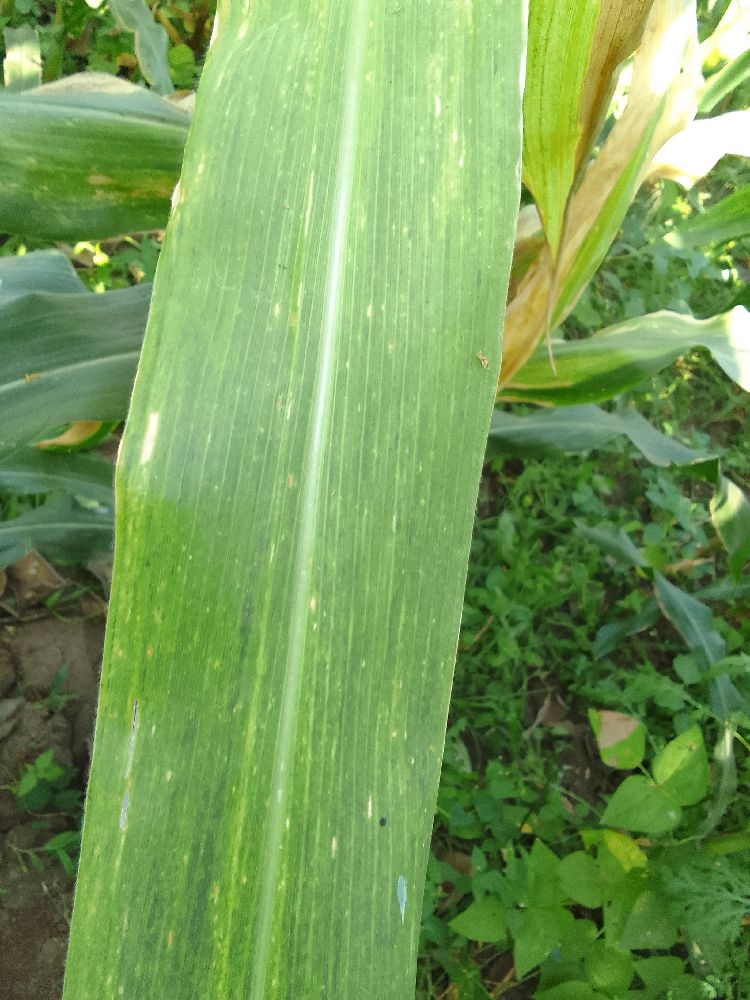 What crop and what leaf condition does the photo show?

maize, maize lethal necrosis
